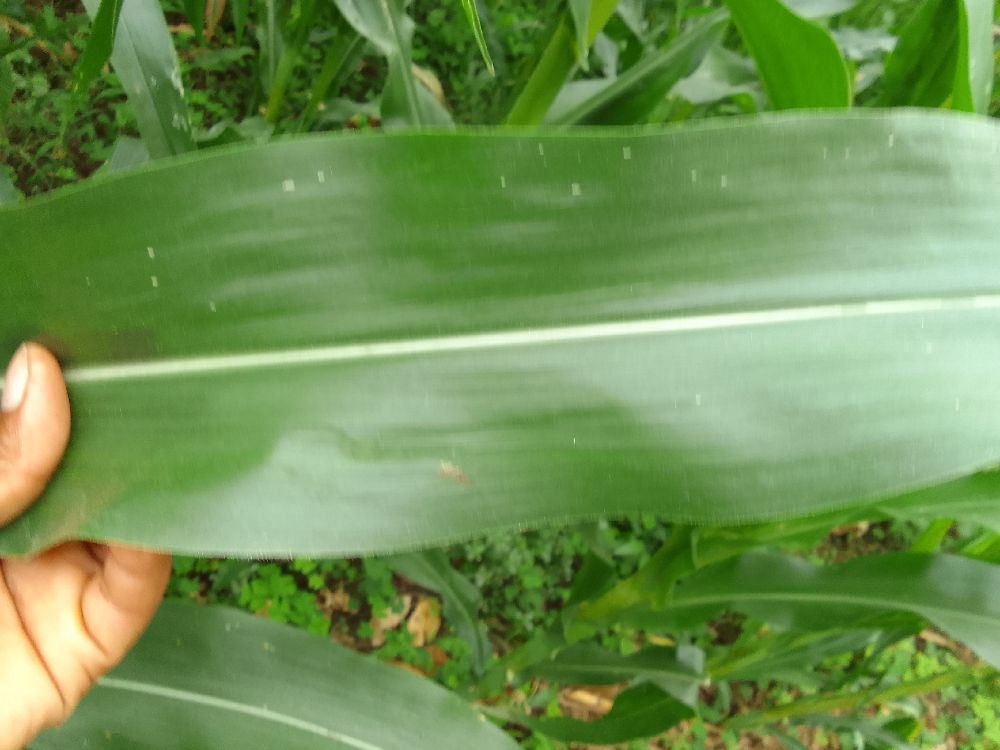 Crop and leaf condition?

maize, healthy
